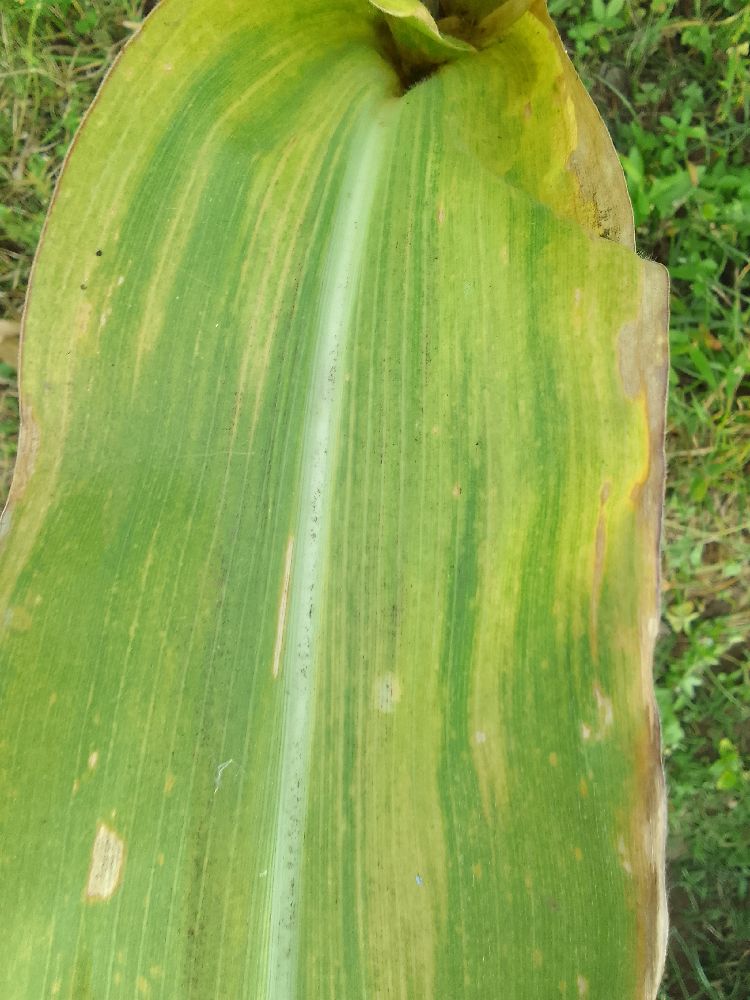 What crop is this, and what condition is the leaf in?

maize, maize lethal necrosis
